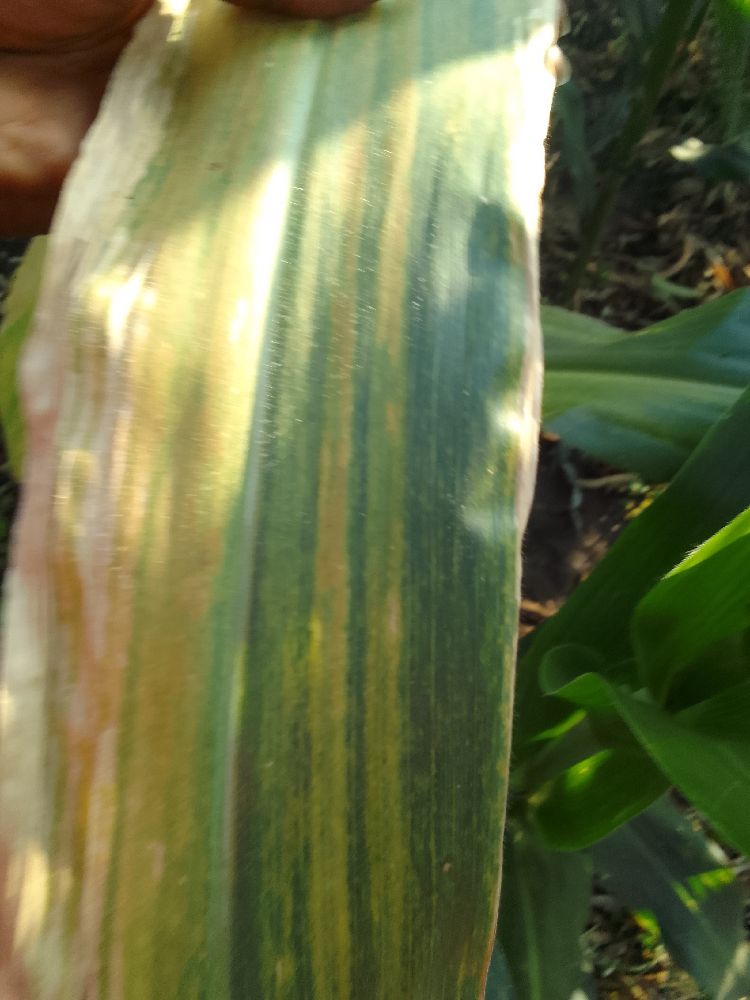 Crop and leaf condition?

maize, maize lethal necrosis
